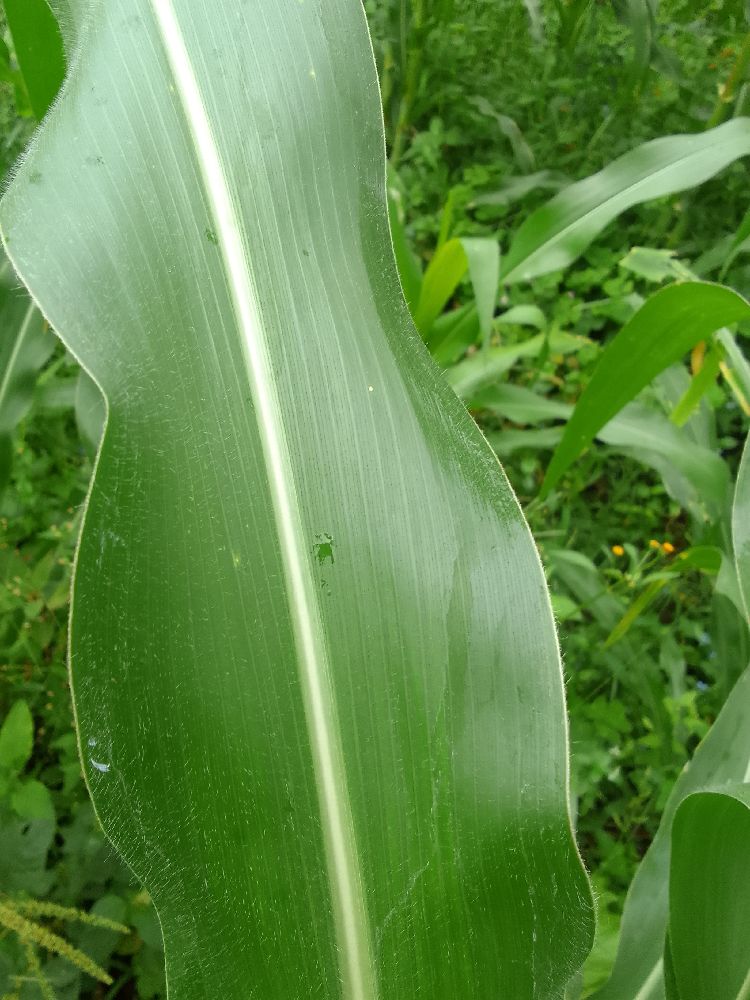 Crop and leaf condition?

maize, healthy
